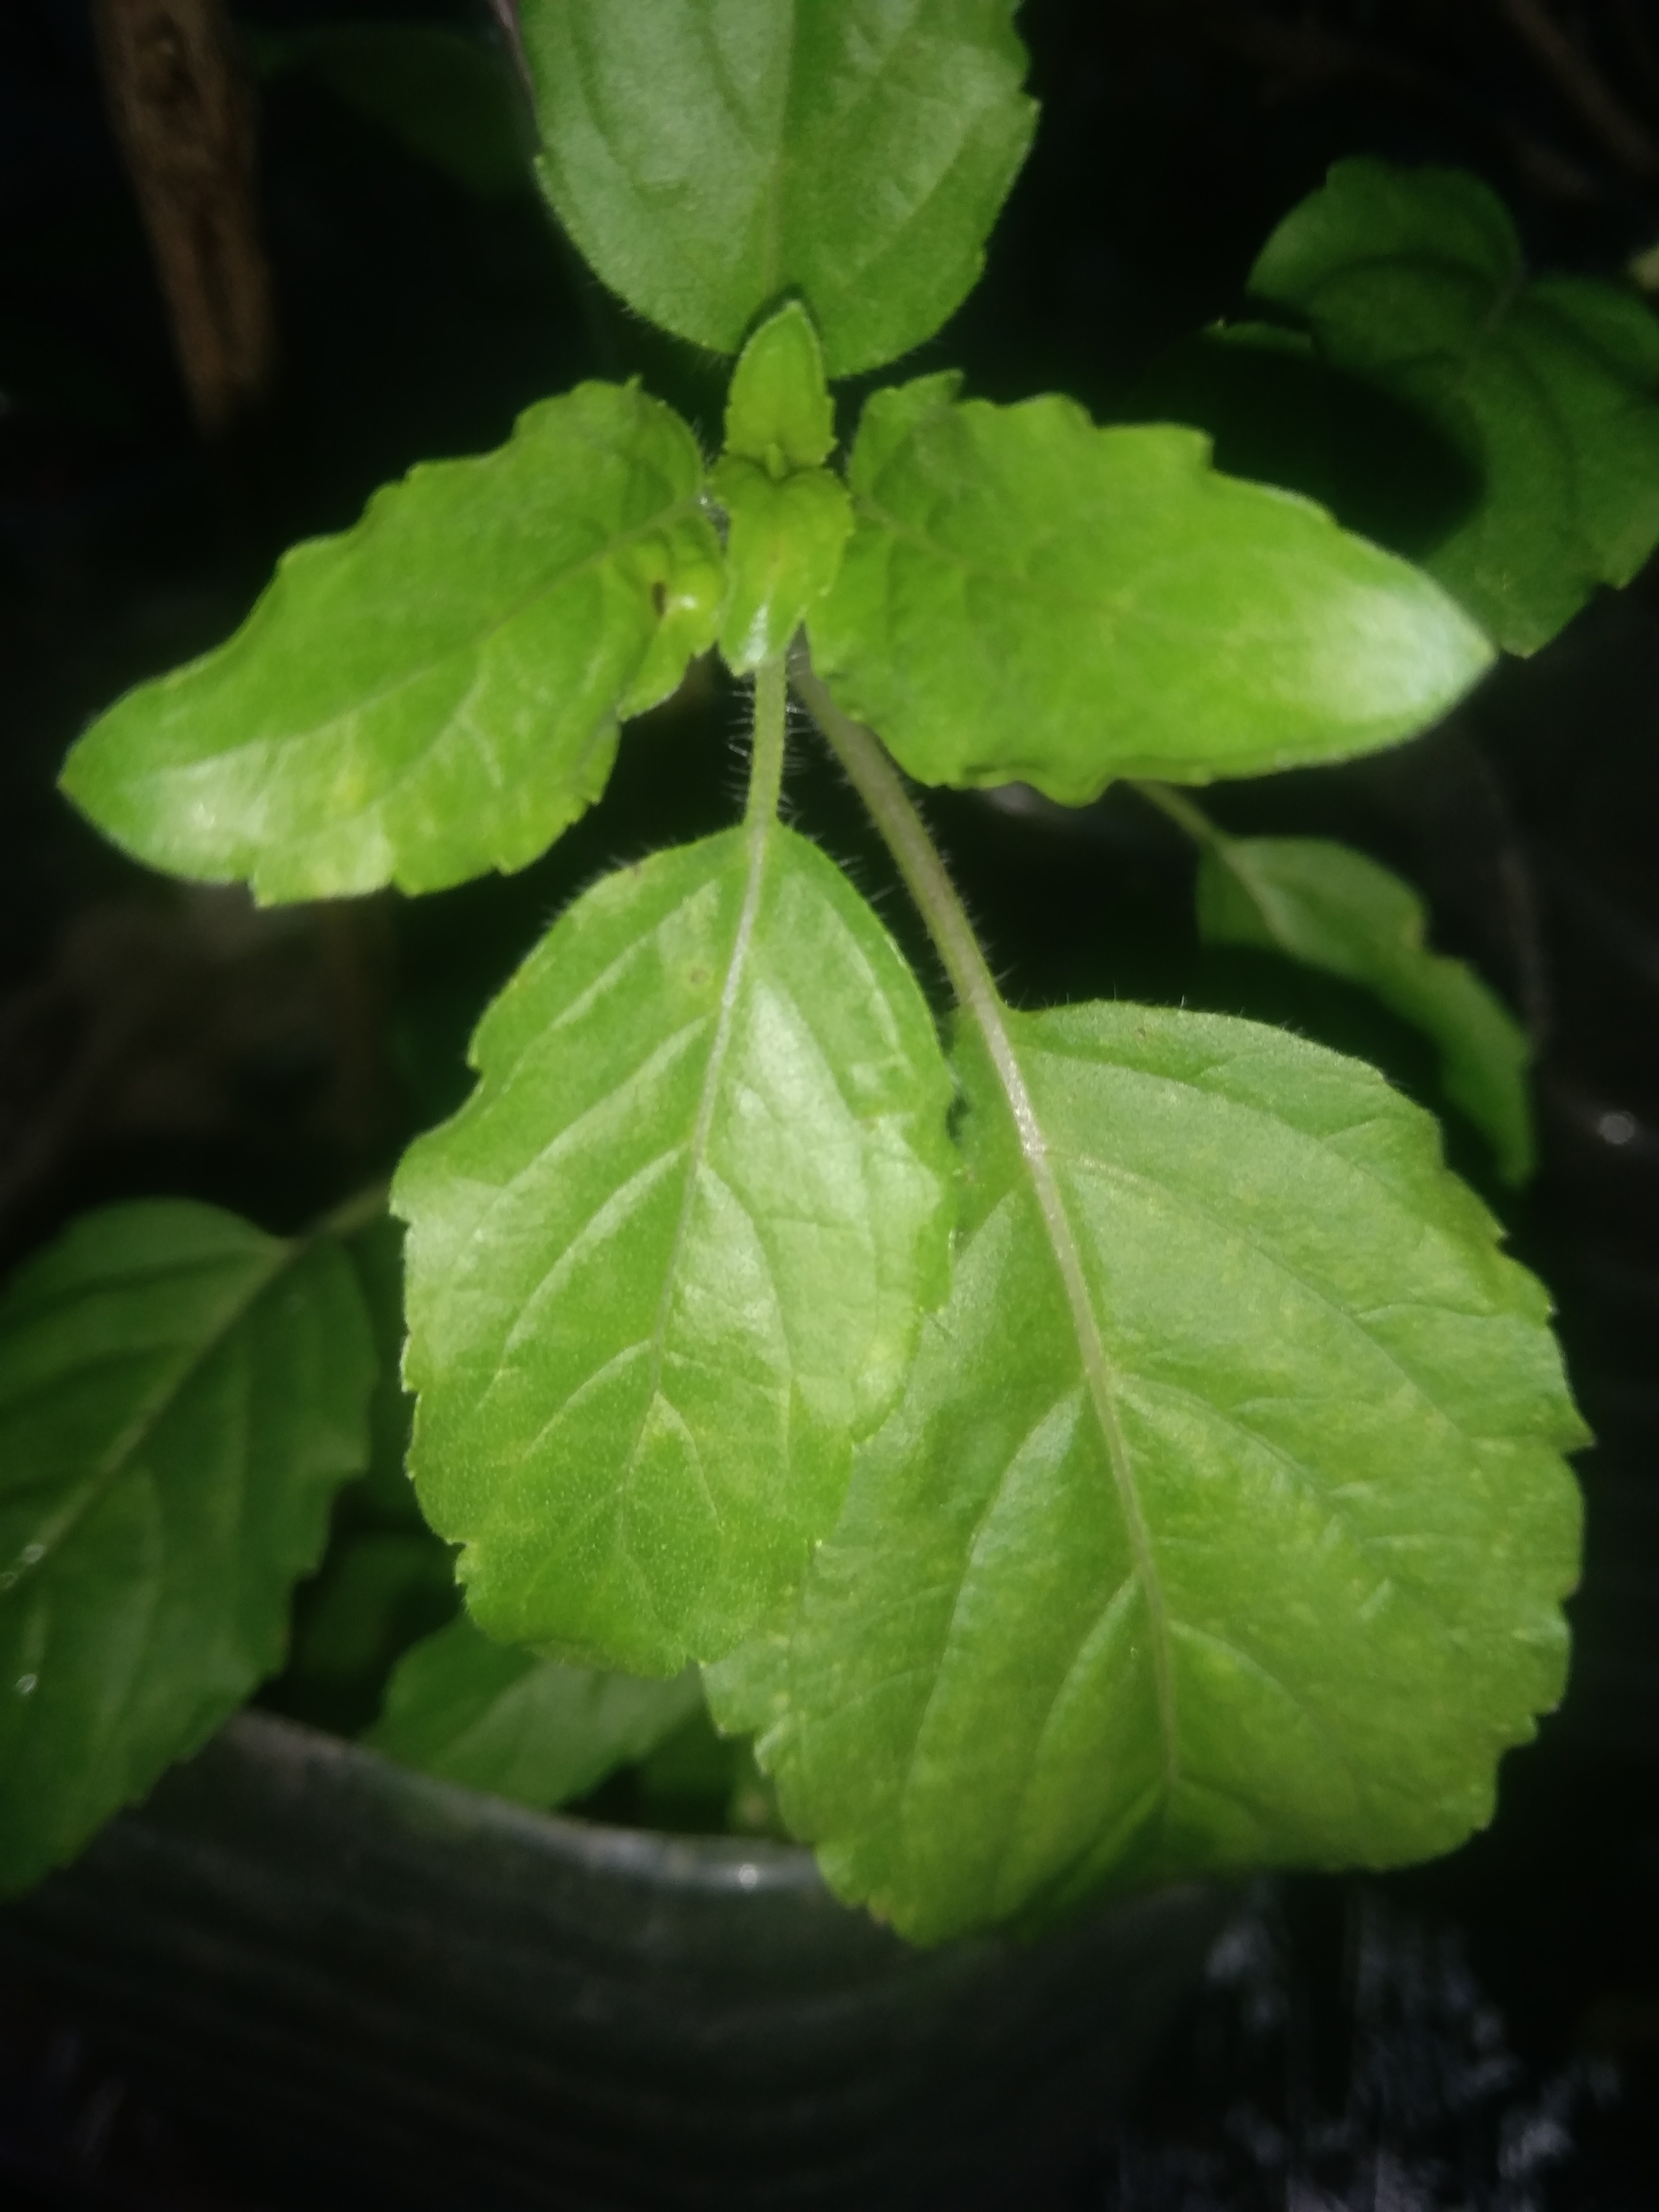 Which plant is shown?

tulshi
